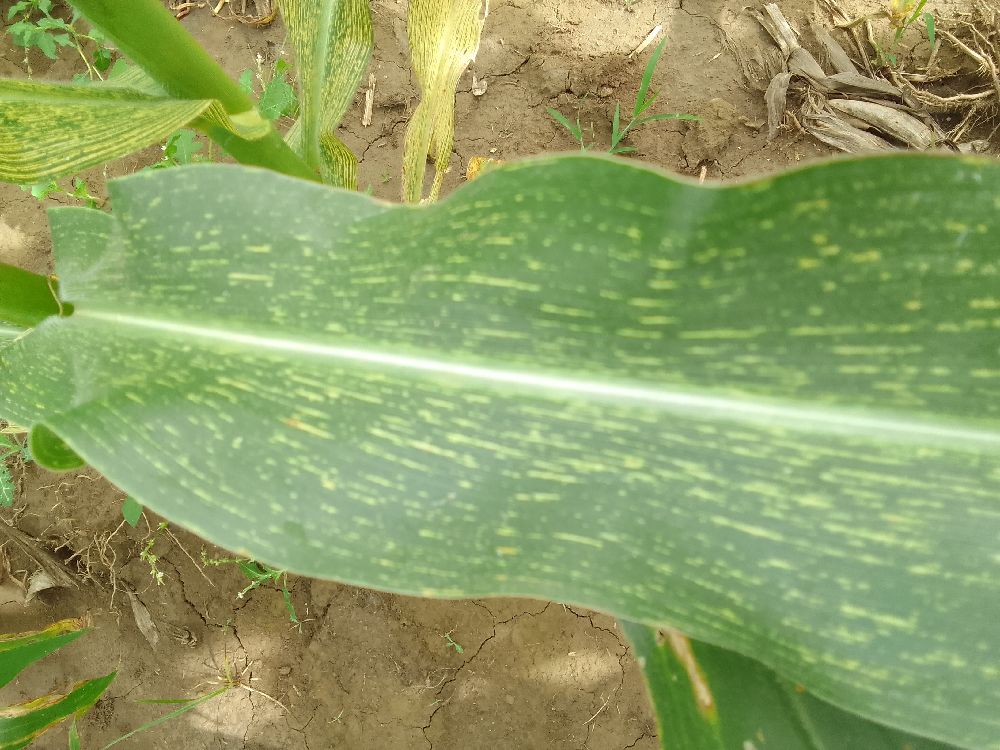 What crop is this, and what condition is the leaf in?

maize, maize streak virus
